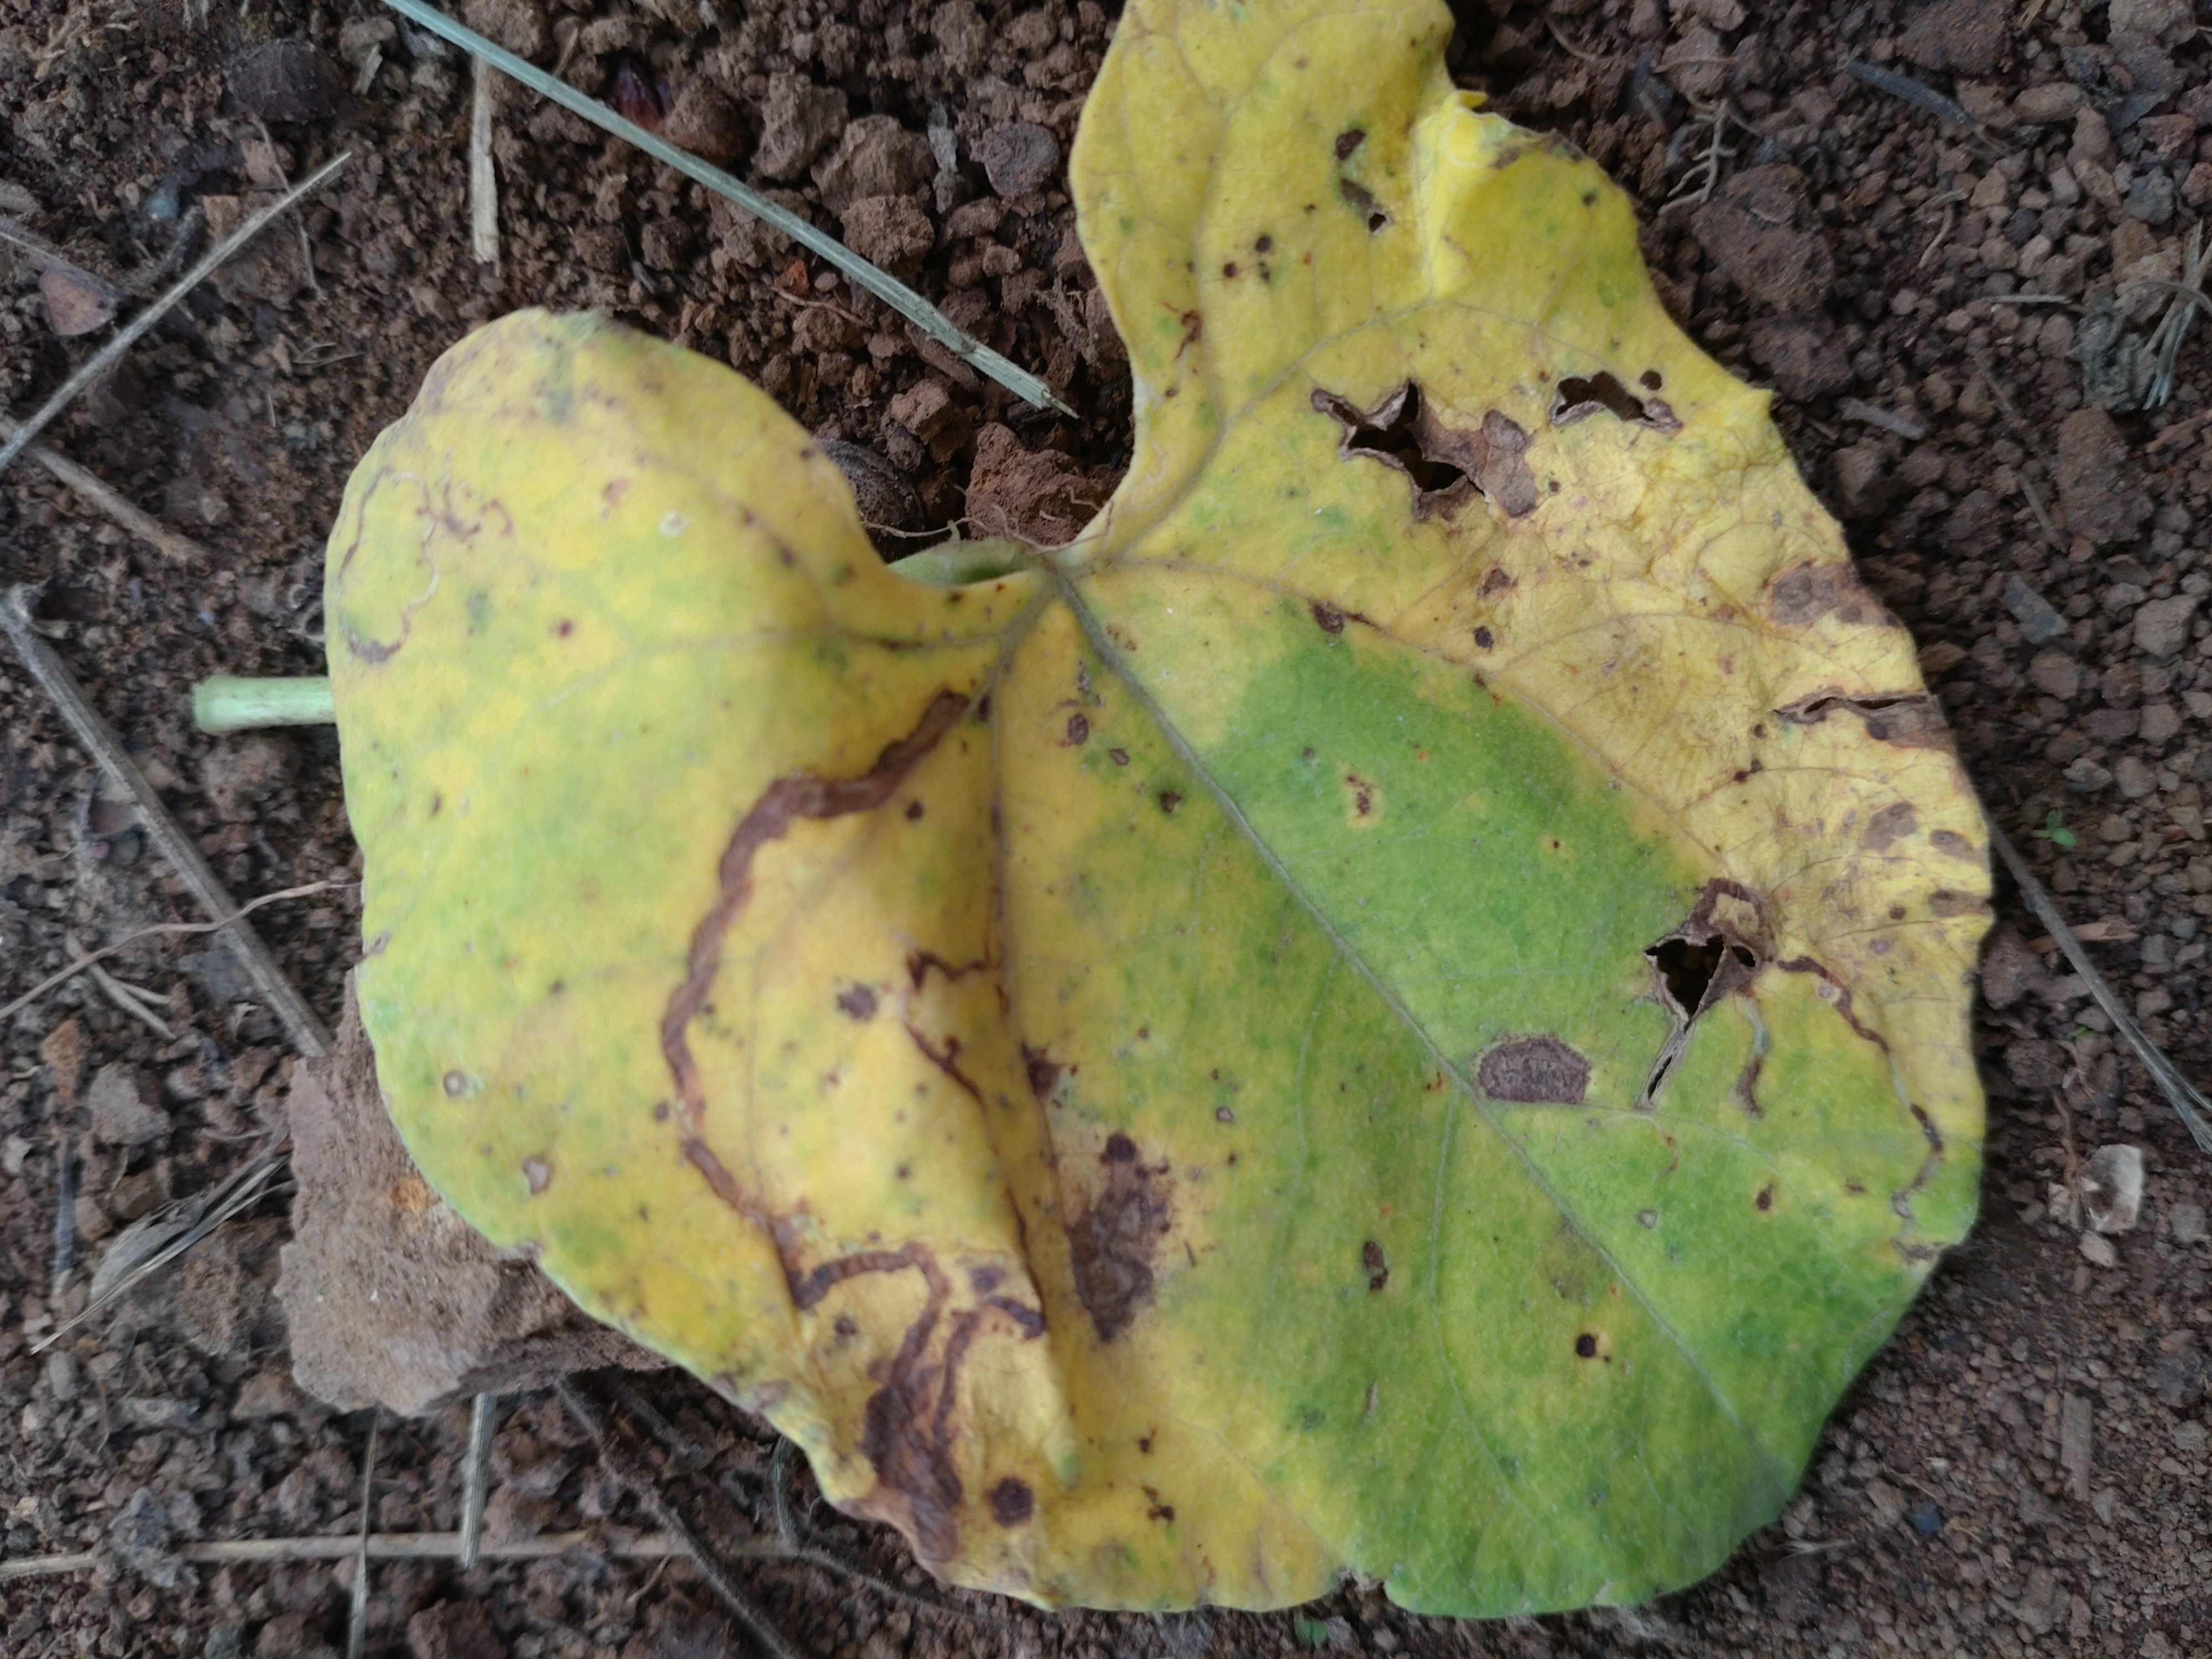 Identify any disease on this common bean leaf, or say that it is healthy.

rust
